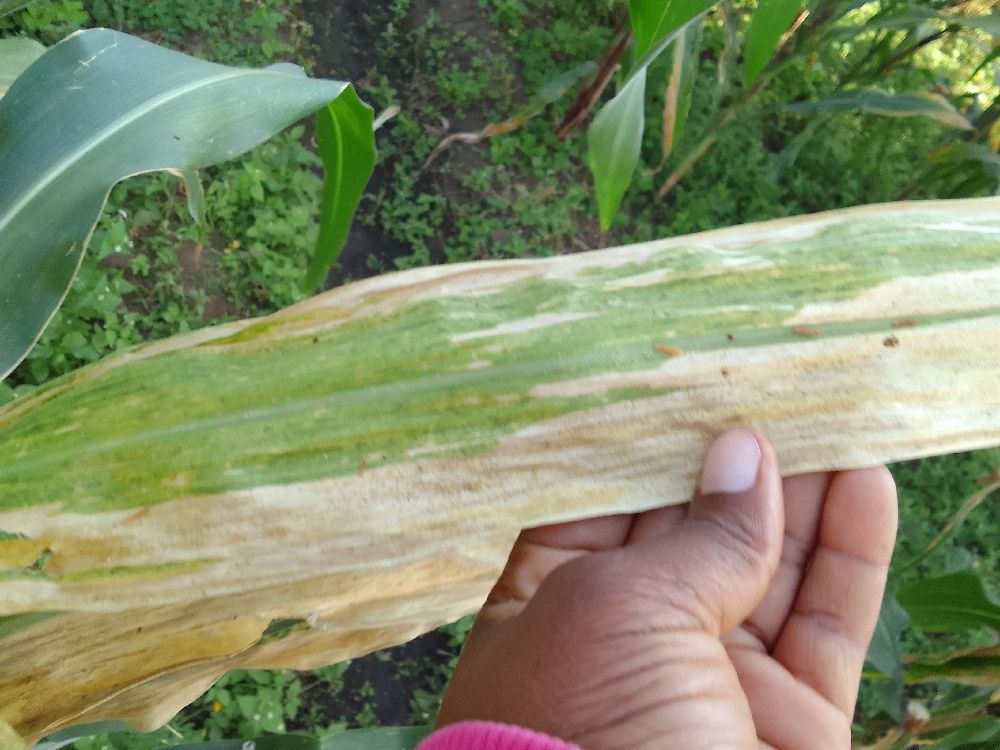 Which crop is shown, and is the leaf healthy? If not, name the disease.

maize, maize lethal necrosis
